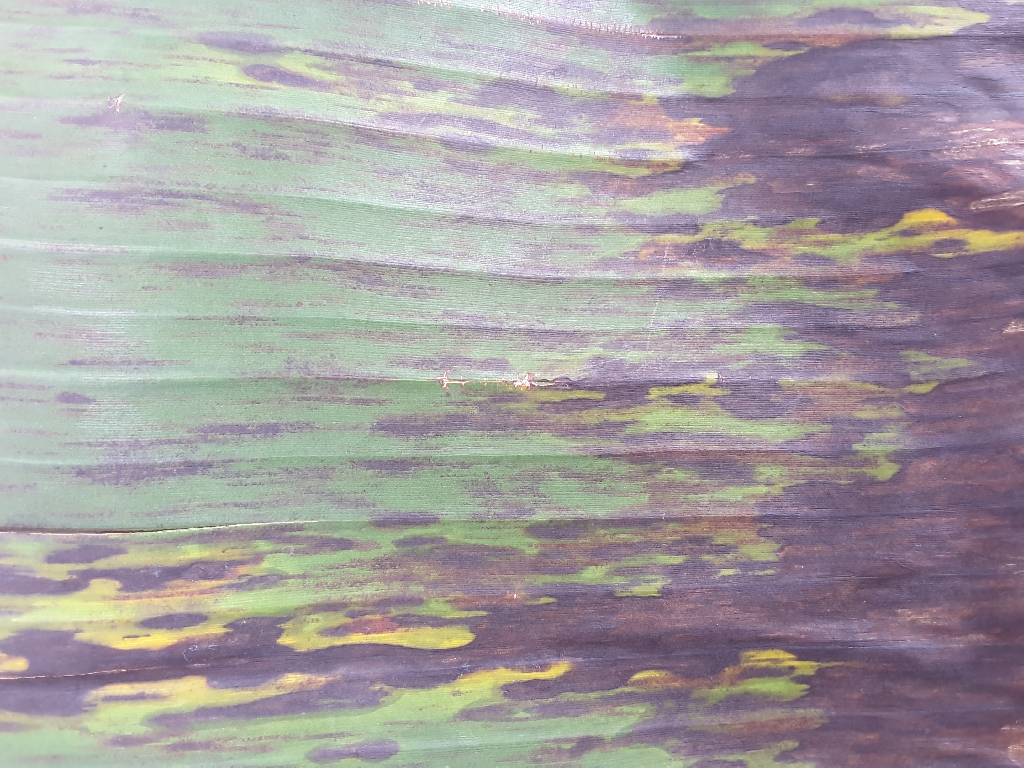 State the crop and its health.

banana, black sigatoka
